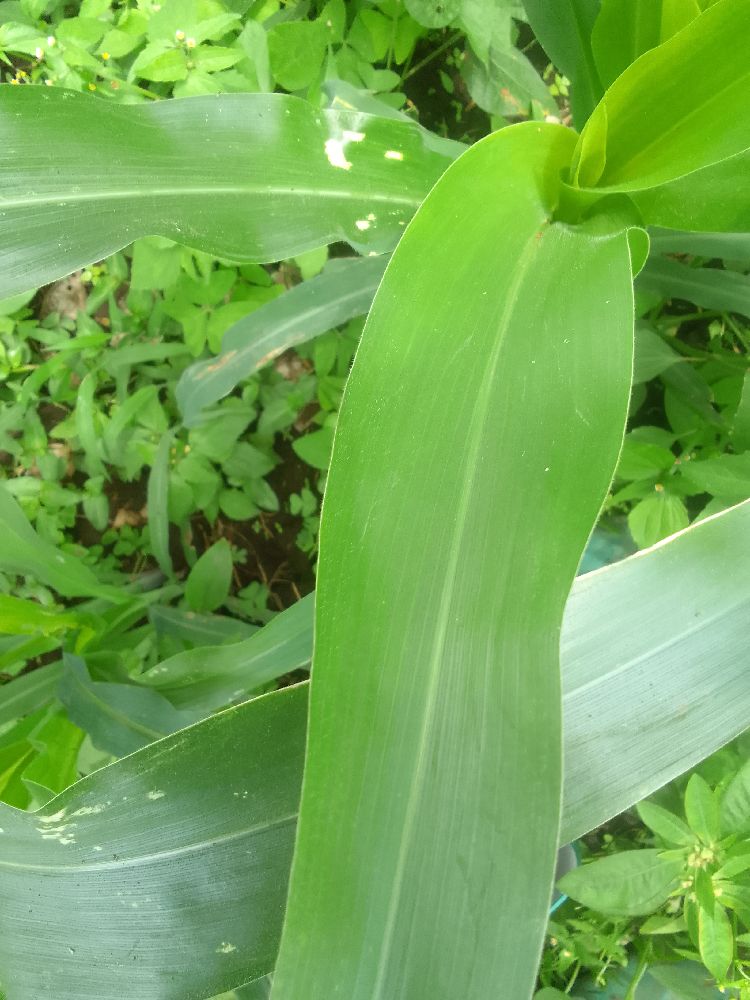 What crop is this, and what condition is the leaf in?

maize, healthy
